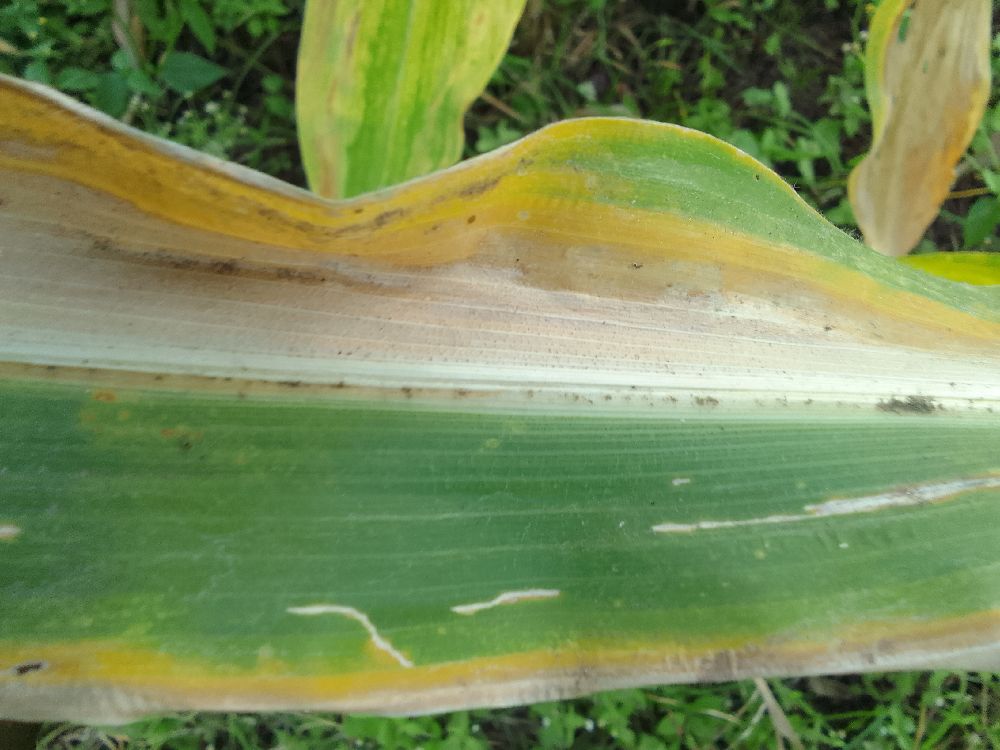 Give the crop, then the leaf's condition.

maize, maize lethal necrosis
